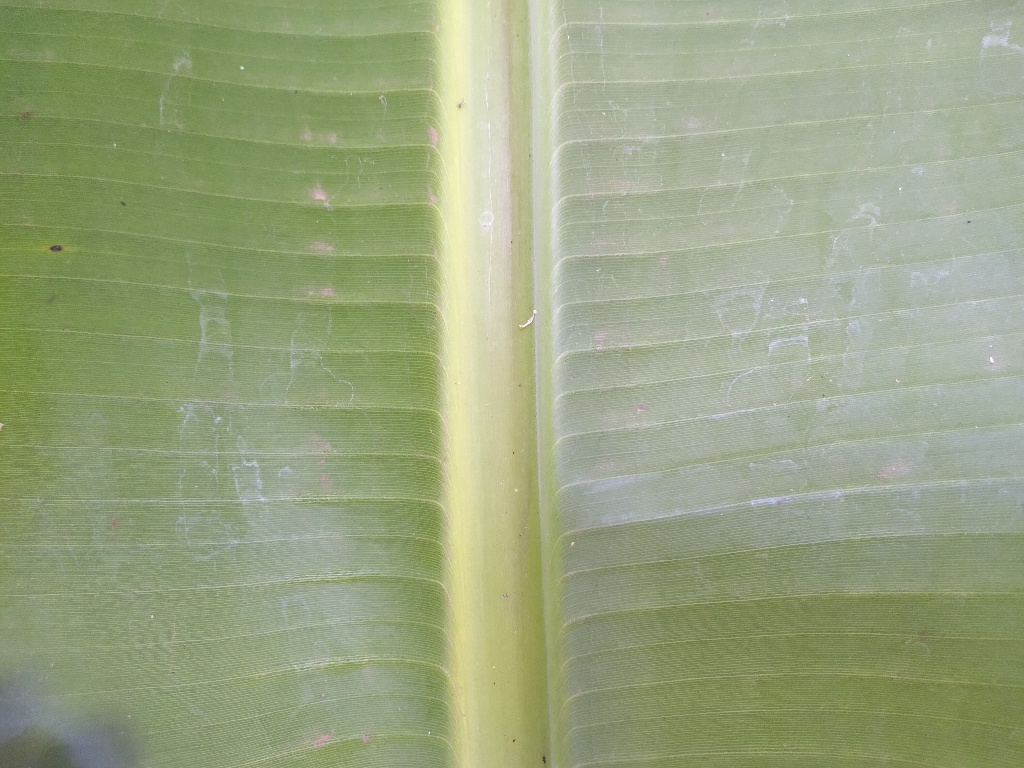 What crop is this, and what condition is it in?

banana, healthy
